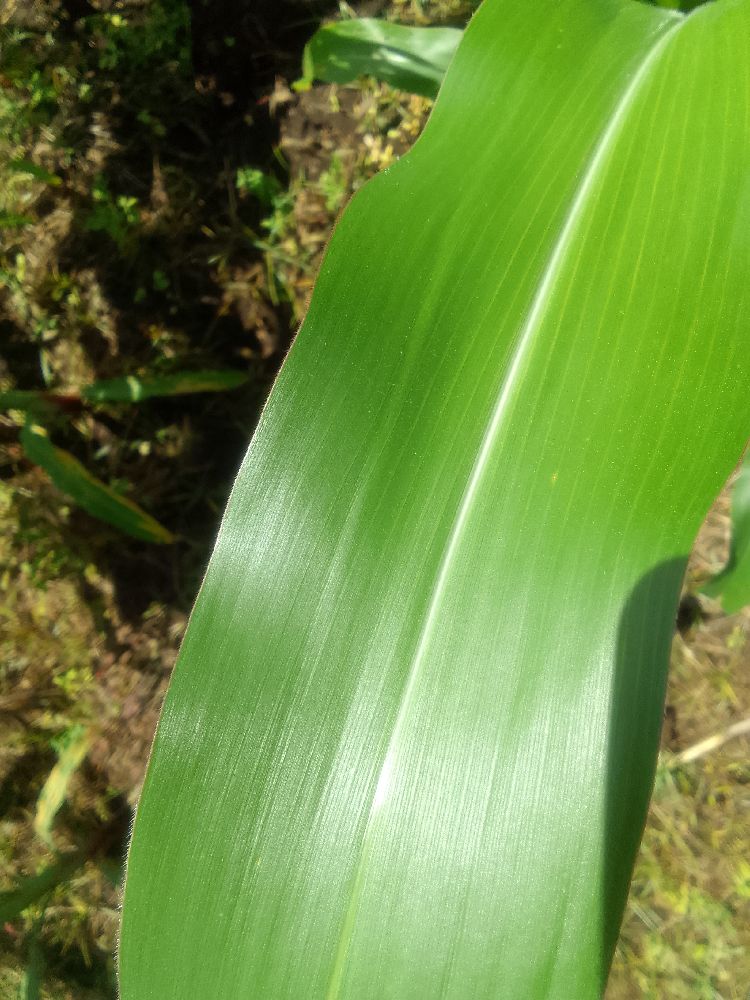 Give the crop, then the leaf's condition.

maize, healthy
